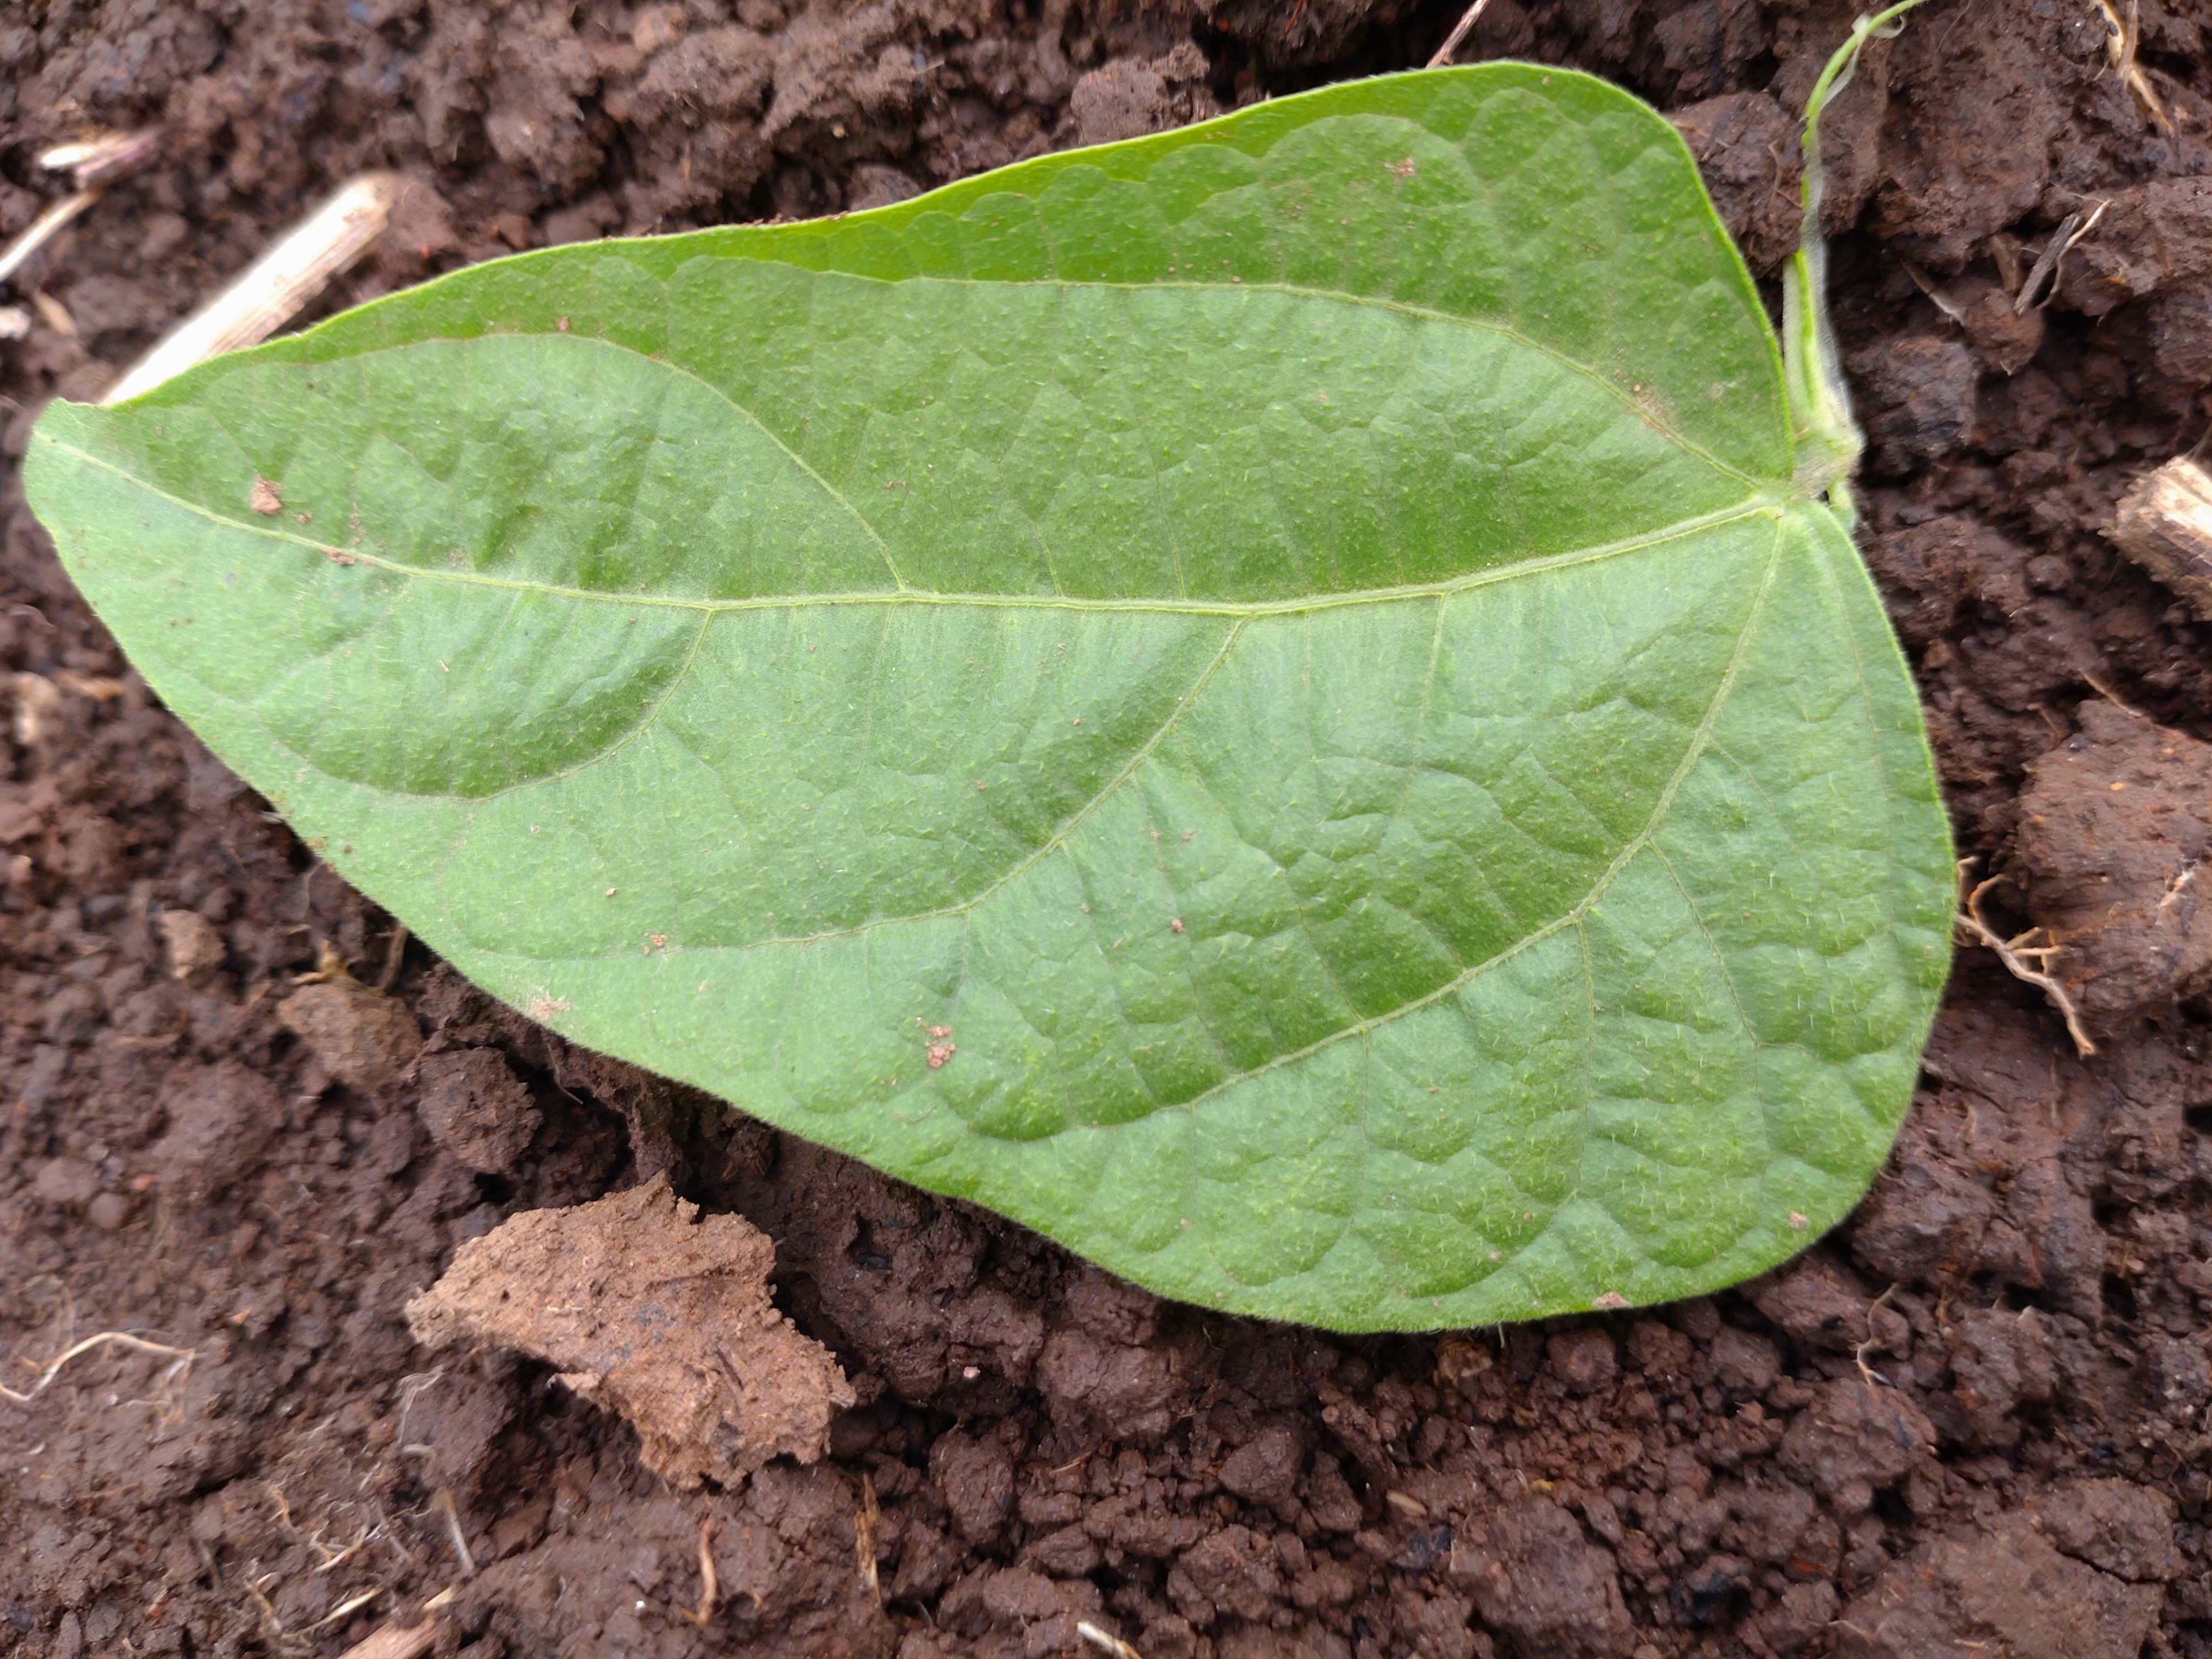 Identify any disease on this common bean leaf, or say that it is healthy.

healthy
